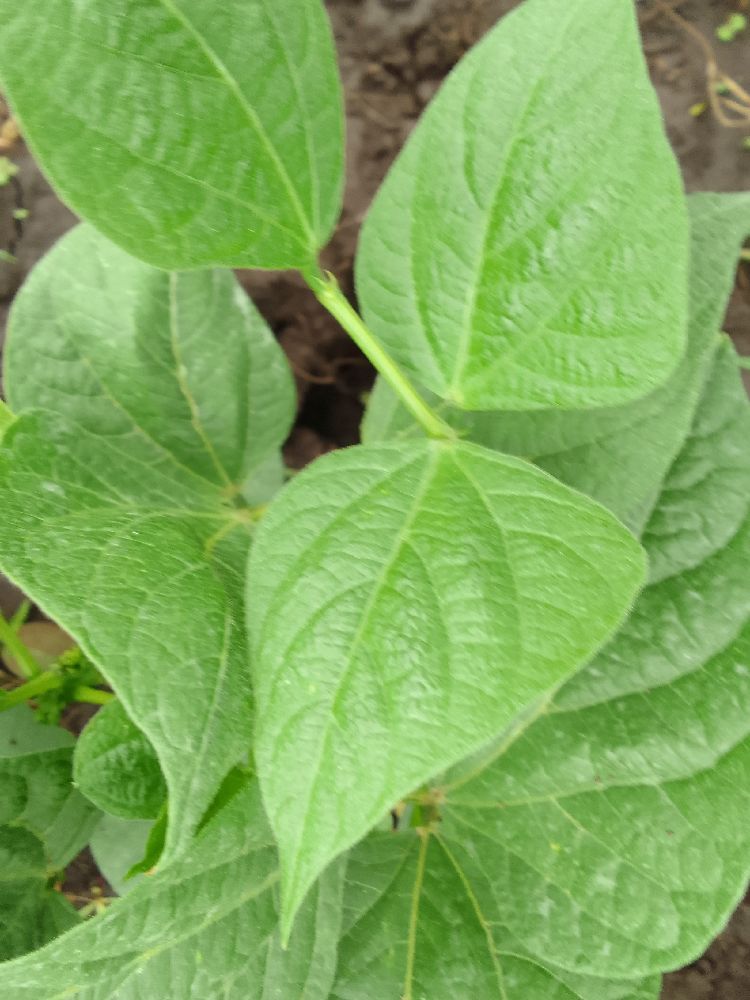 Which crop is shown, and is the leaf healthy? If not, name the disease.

common bean, healthy
